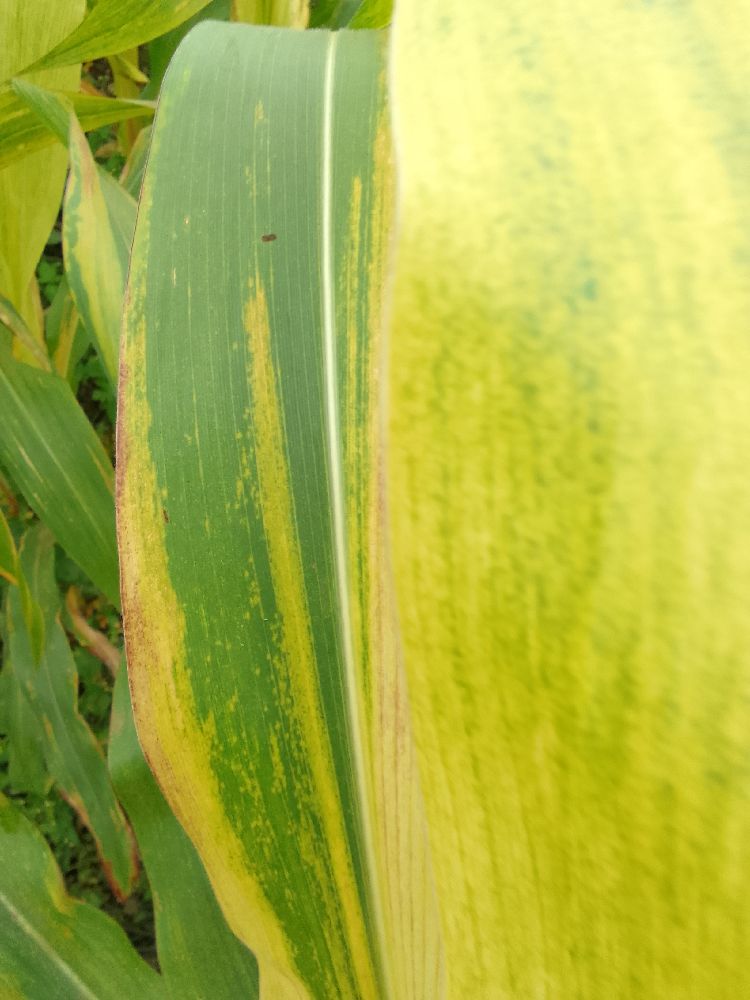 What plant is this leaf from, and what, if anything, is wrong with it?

maize, maize lethal necrosis
